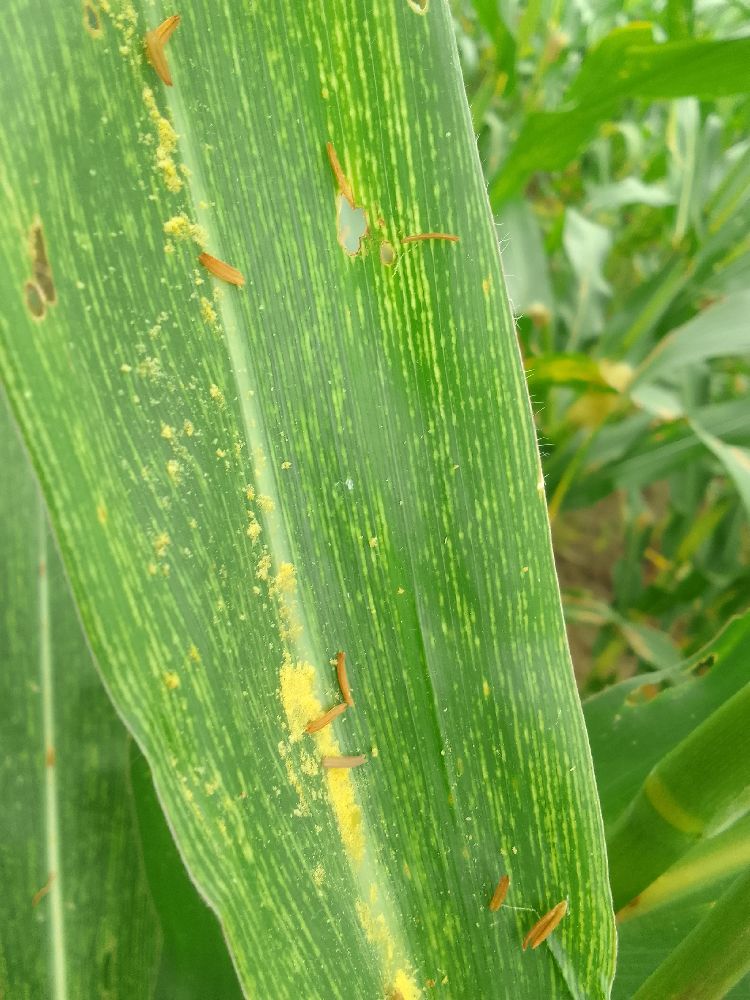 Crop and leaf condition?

maize, maize streak virus
